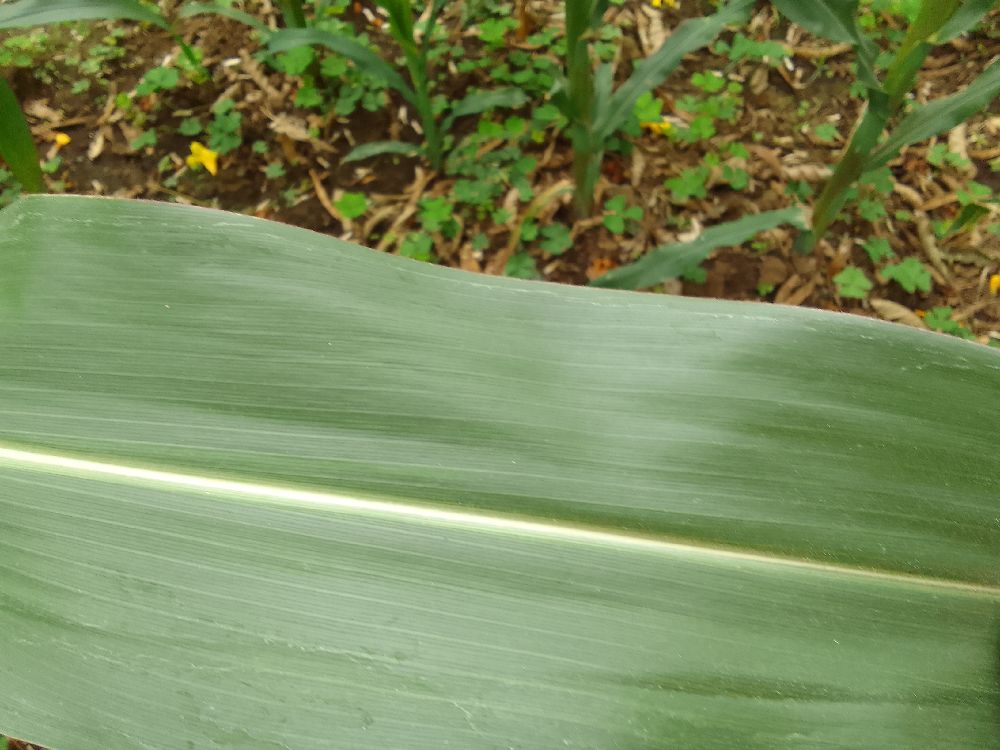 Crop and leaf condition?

maize, healthy
